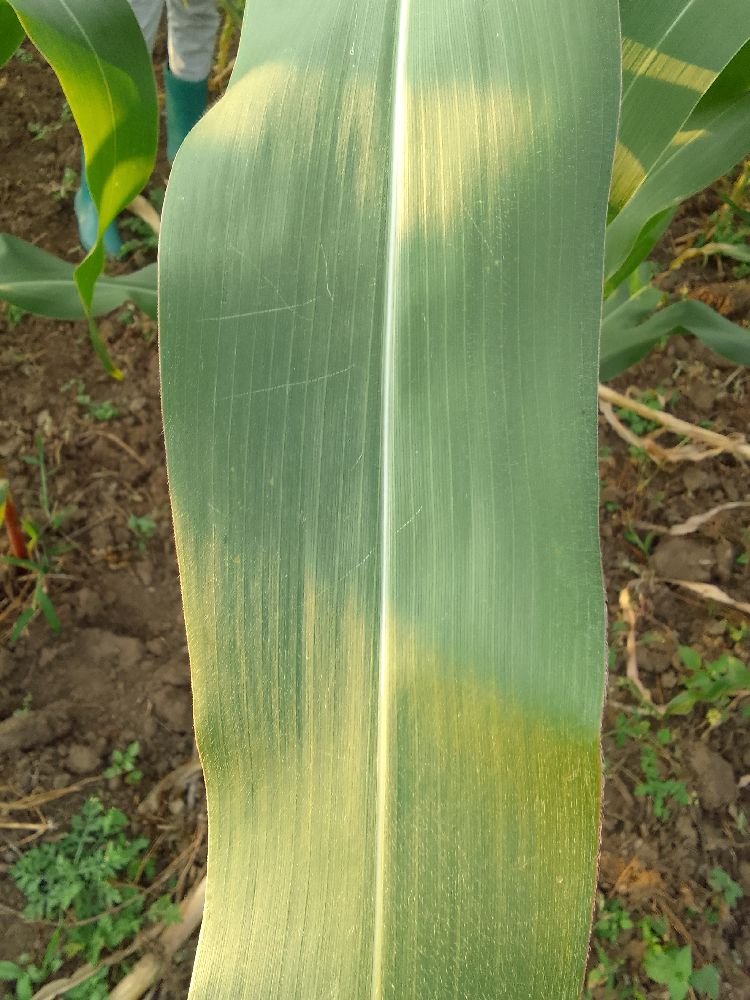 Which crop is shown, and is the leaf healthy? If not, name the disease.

maize, healthy
